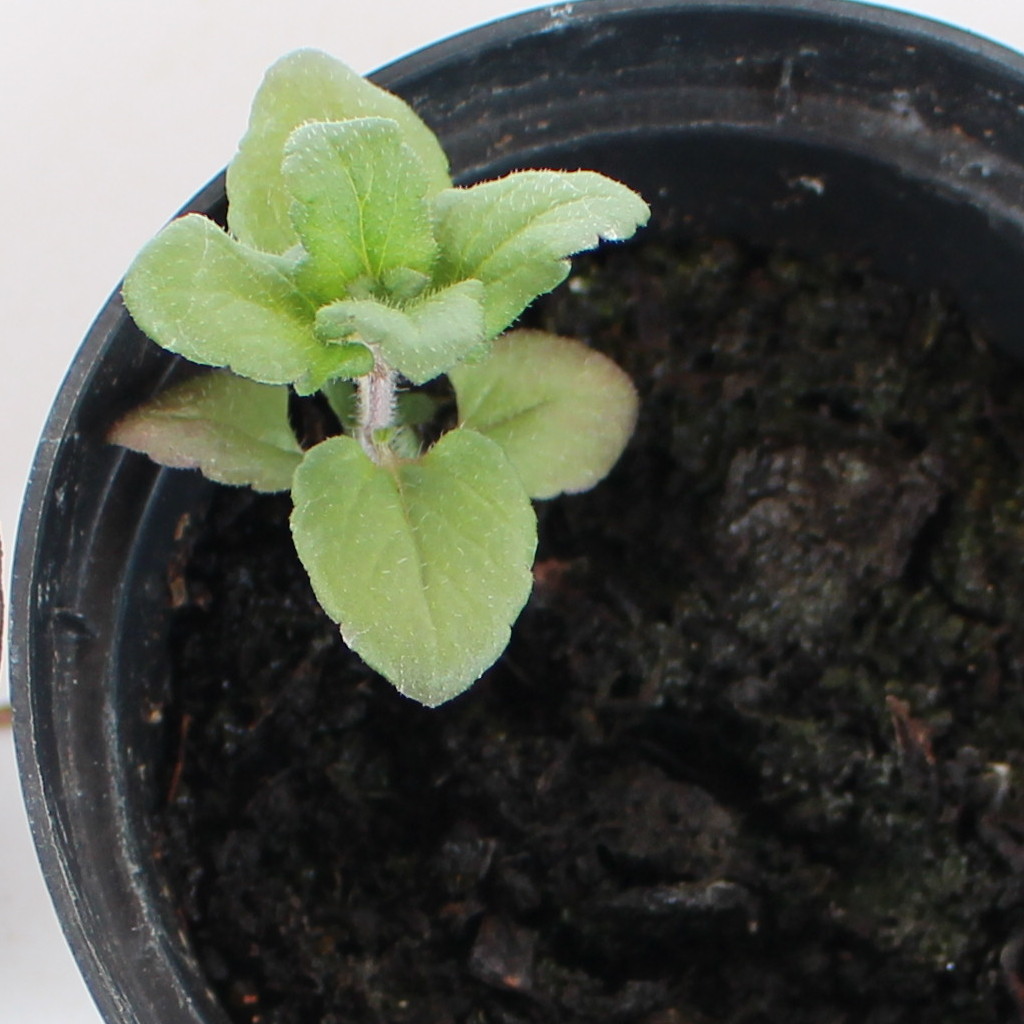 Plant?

Veronica persica
